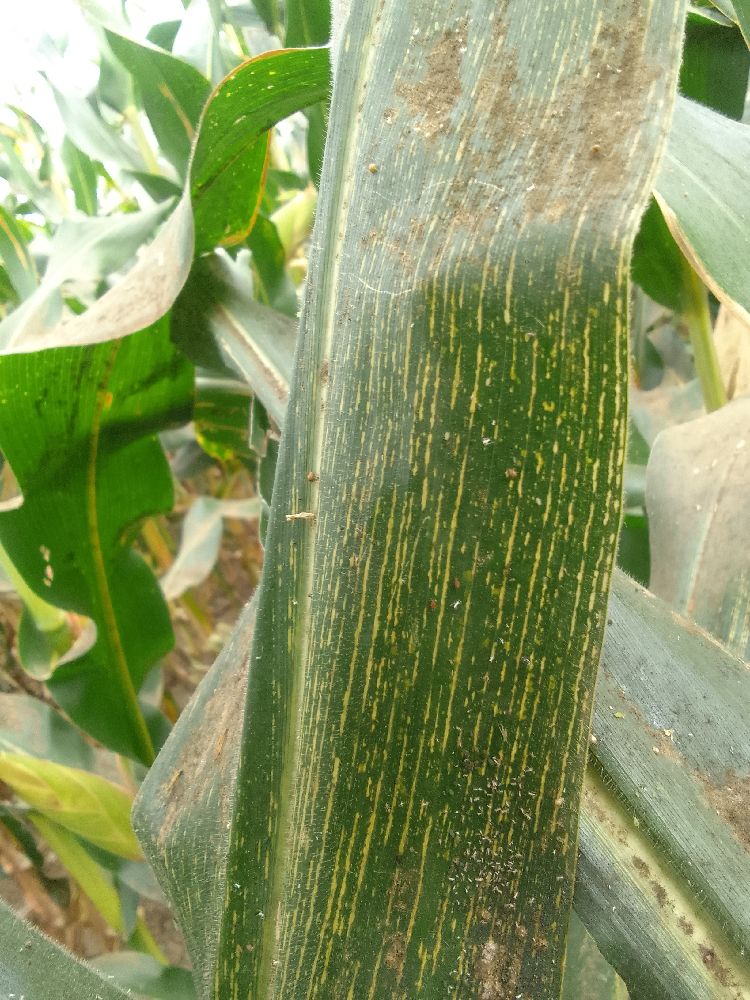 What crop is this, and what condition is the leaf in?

maize, maize streak virus
